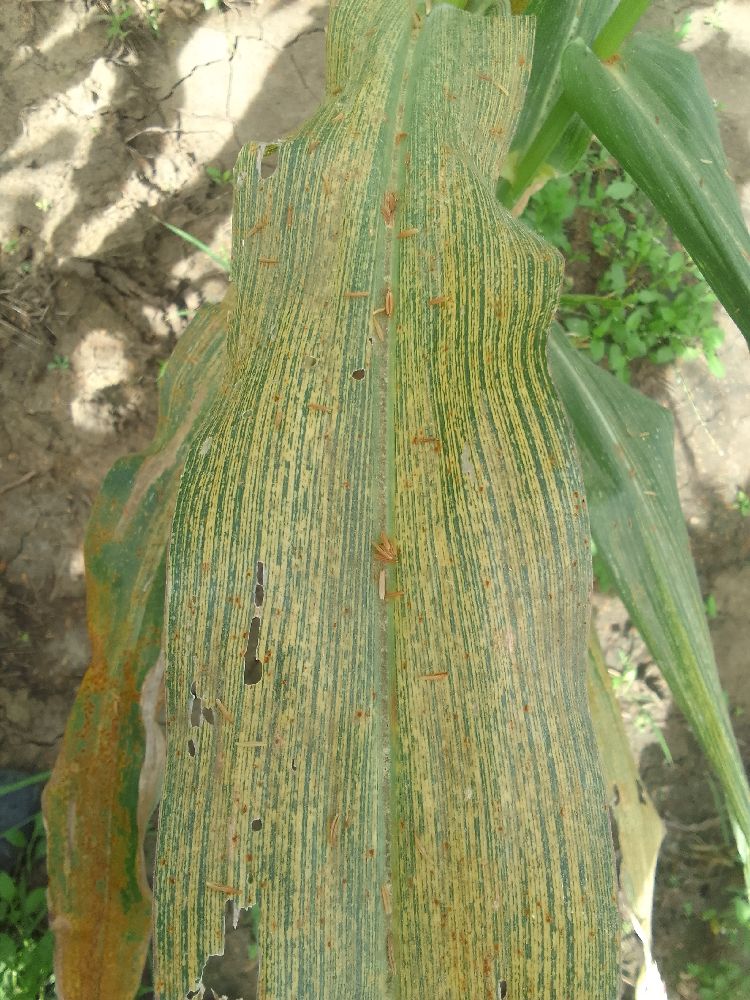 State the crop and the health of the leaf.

maize, maize streak virus
